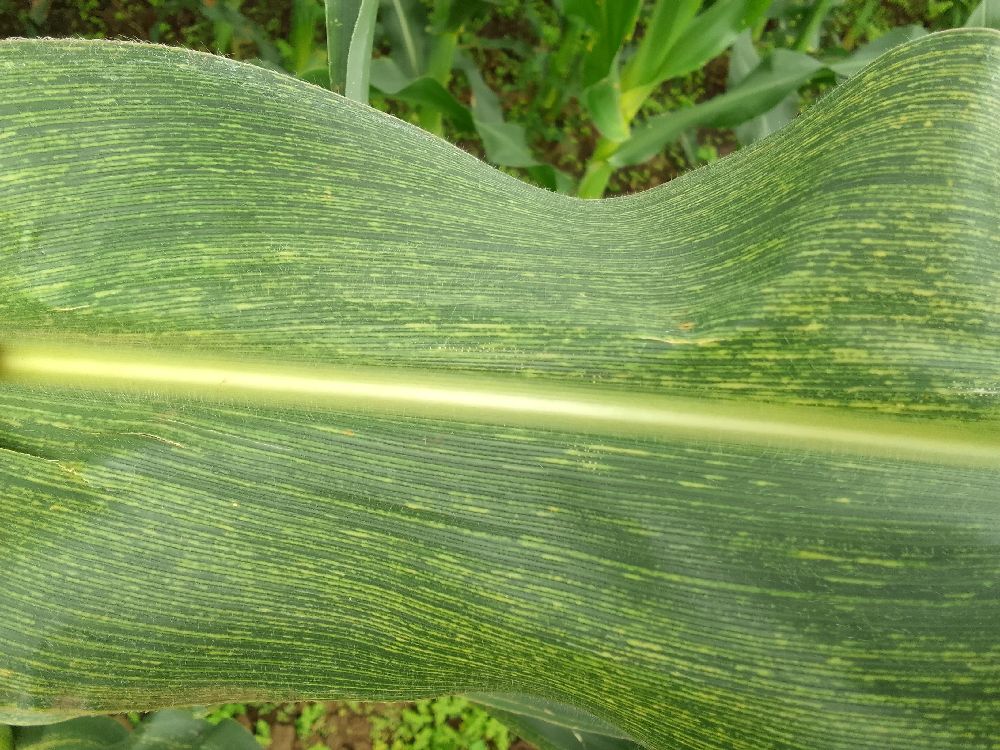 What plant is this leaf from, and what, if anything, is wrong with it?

maize, maize streak virus
